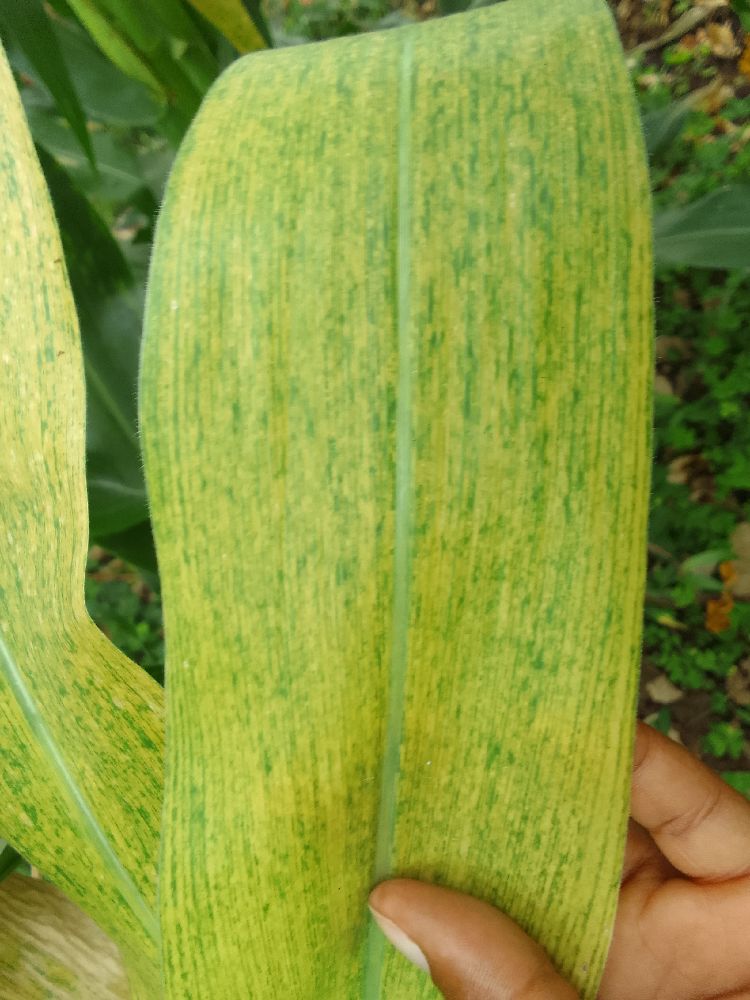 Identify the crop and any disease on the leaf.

maize, maize lethal necrosis
